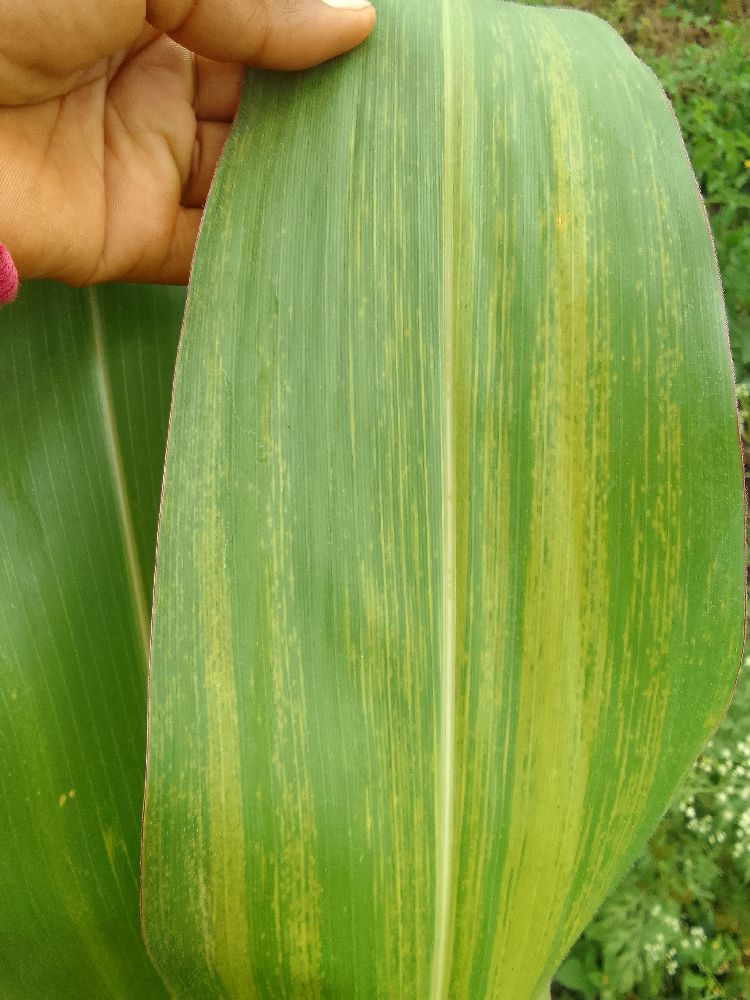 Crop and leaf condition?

maize, maize lethal necrosis
